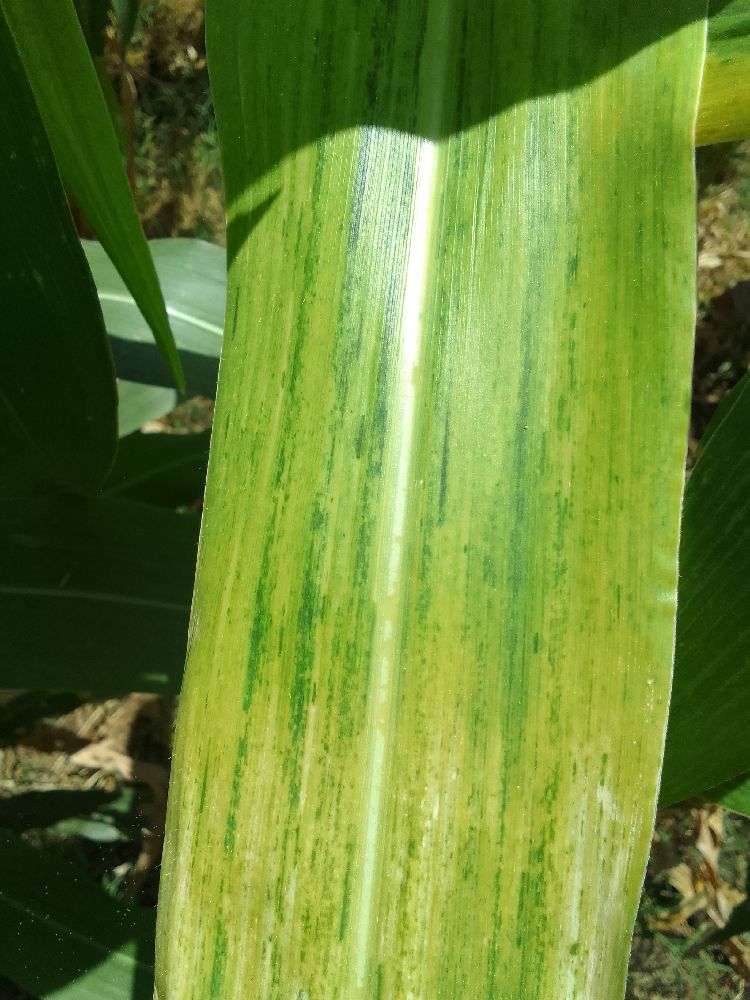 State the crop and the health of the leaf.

maize, maize lethal necrosis
